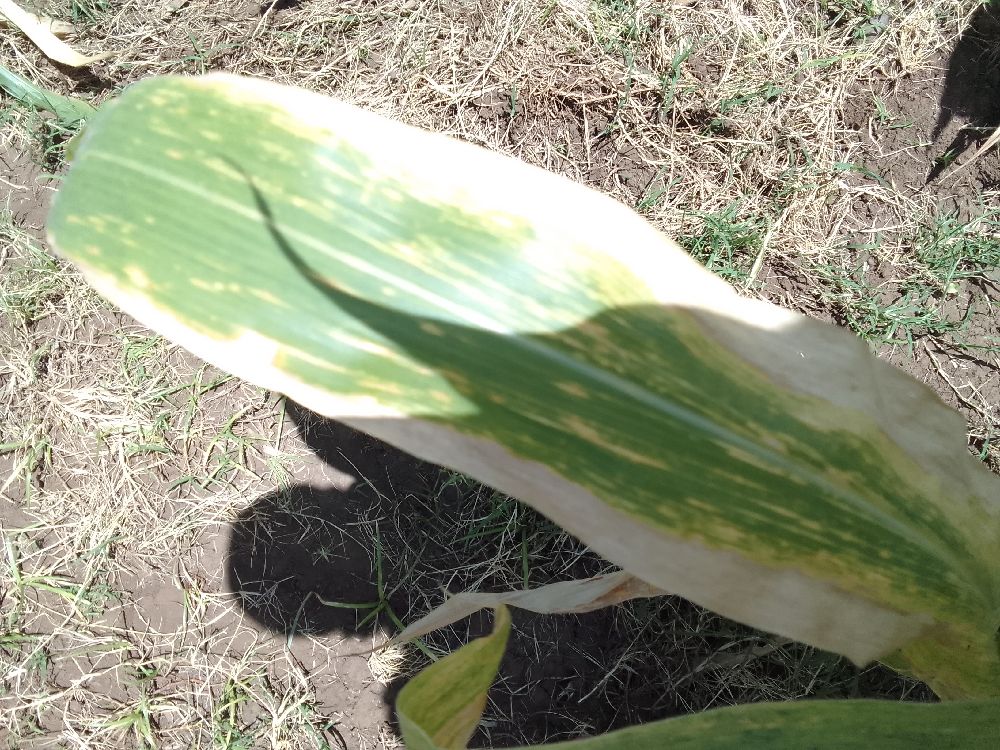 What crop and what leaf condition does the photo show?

maize, maize lethal necrosis
